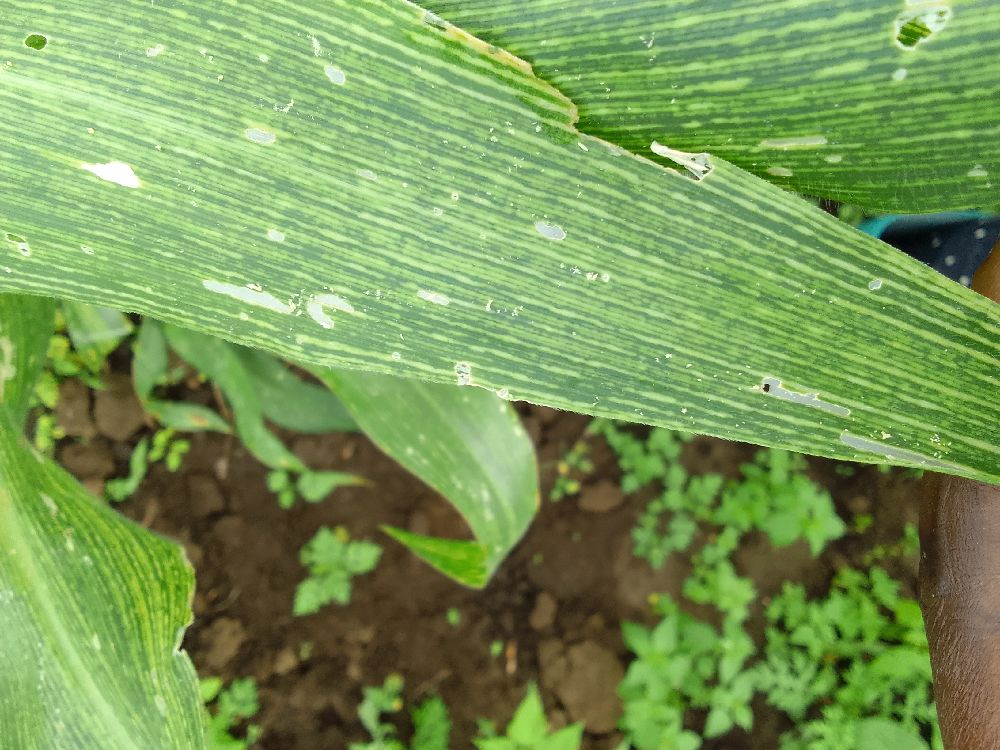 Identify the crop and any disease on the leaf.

maize, maize streak virus
